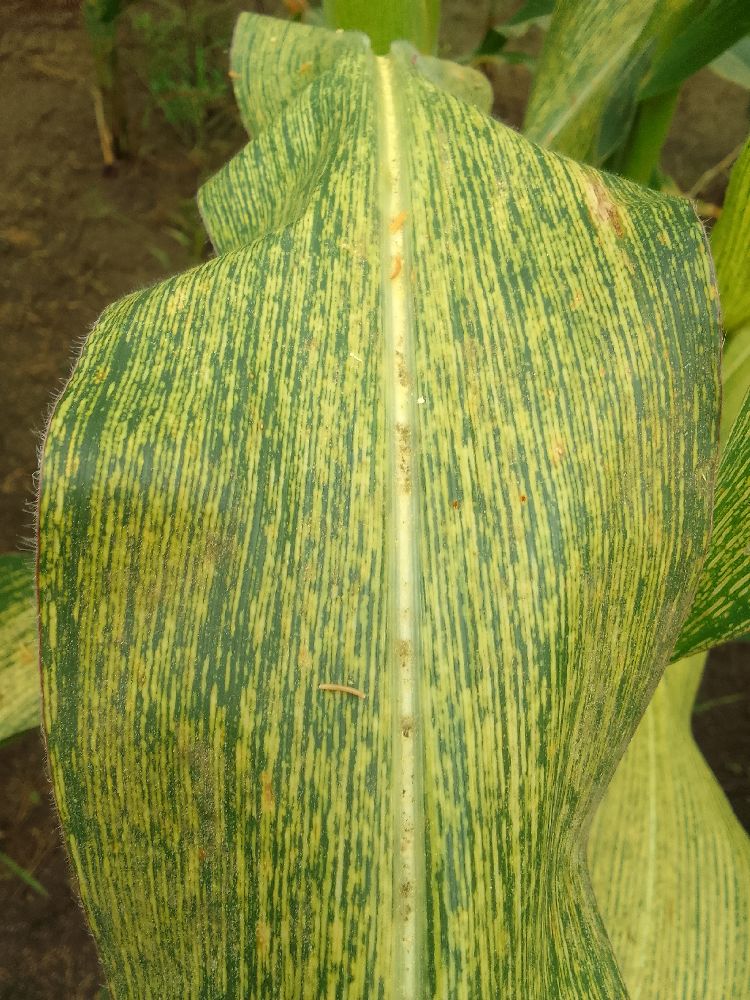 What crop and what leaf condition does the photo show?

maize, maize streak virus
